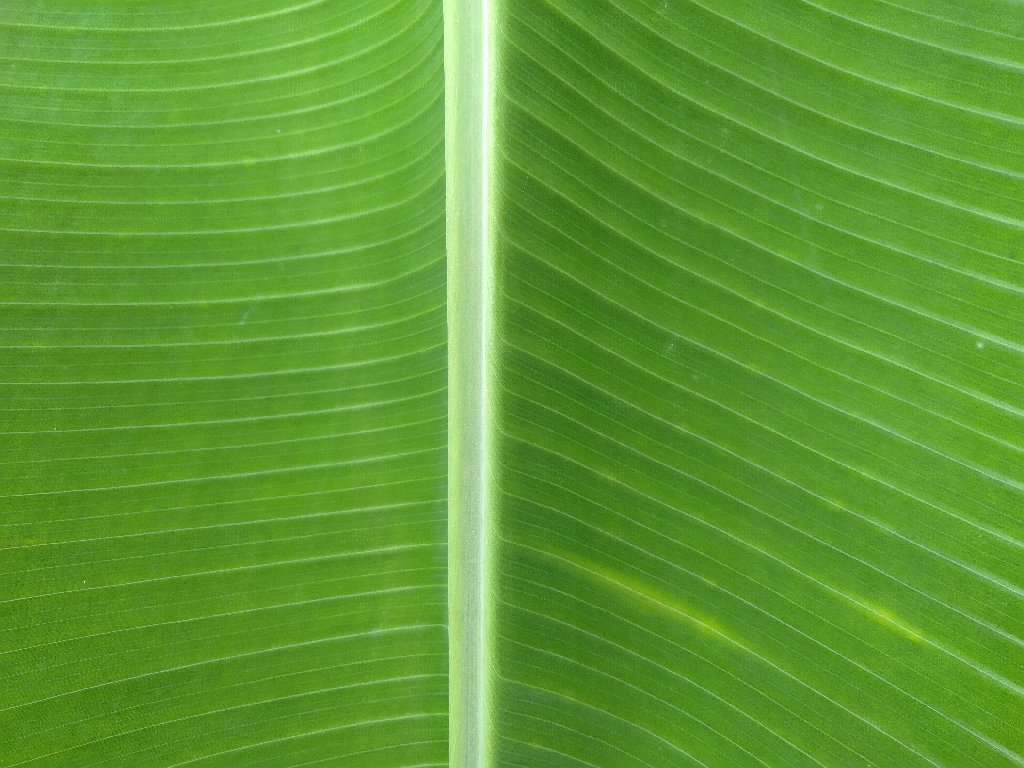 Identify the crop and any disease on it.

banana, healthy
